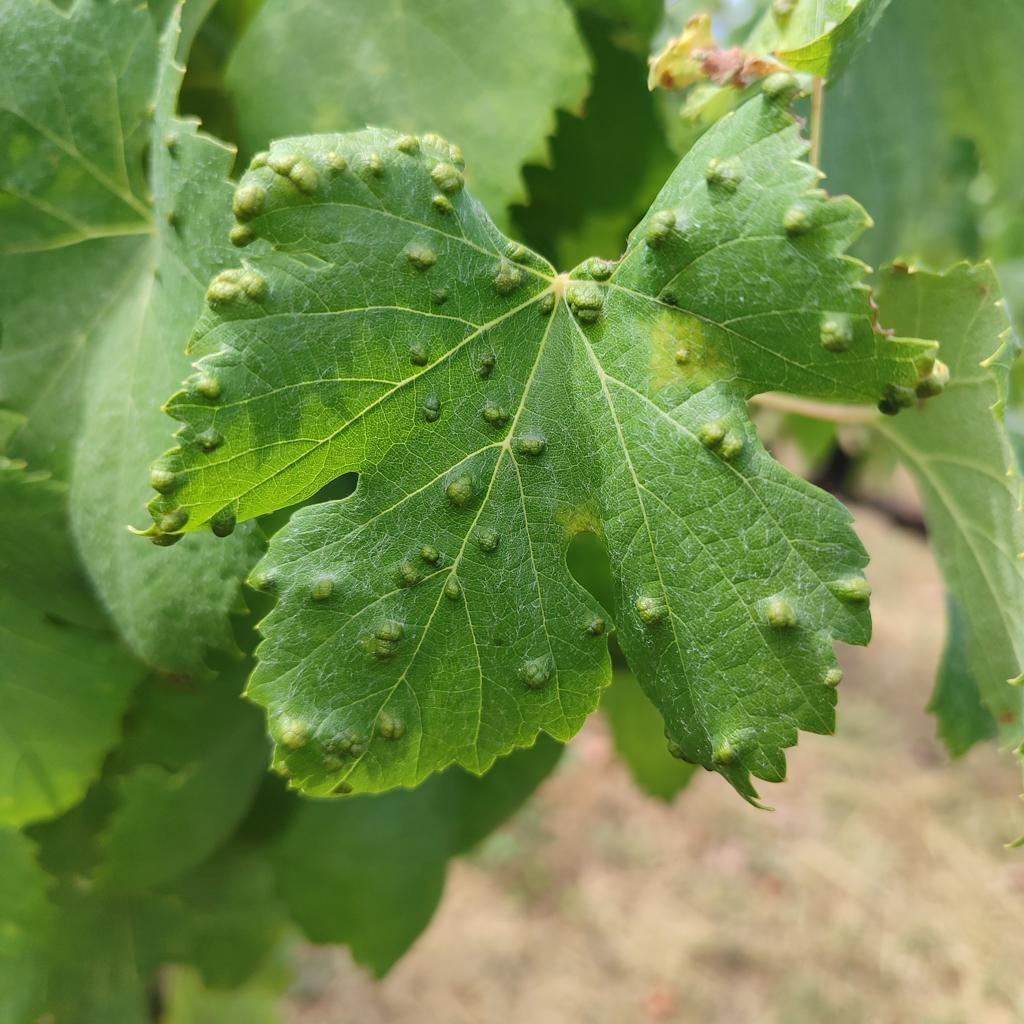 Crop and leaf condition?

grapevine, erineum mite
